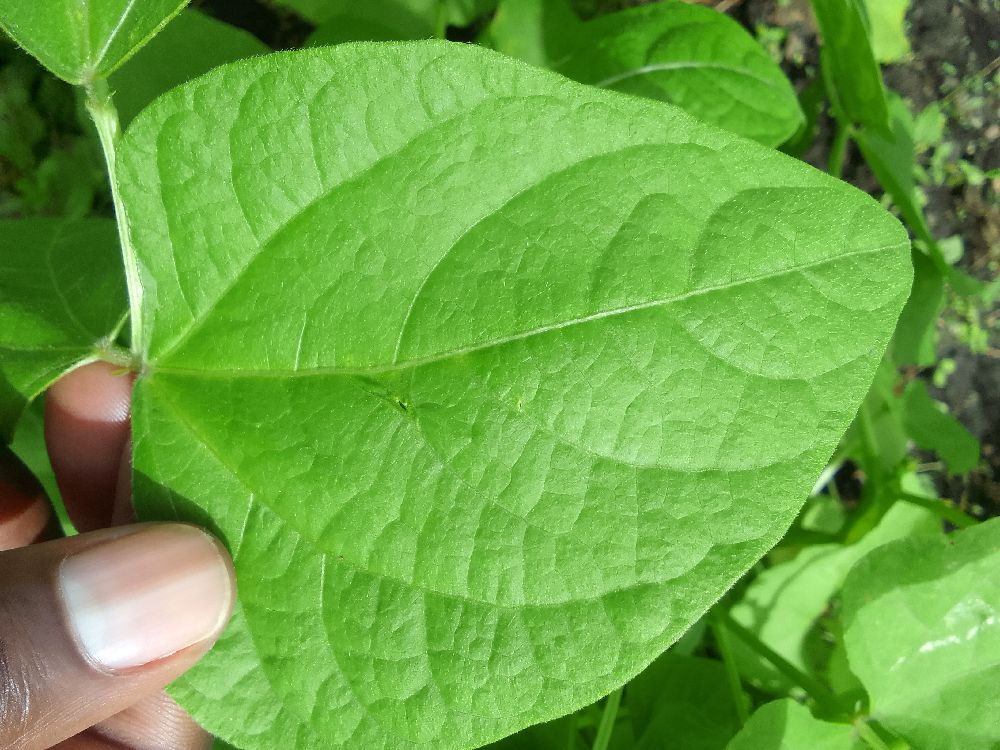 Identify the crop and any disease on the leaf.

common bean, healthy
